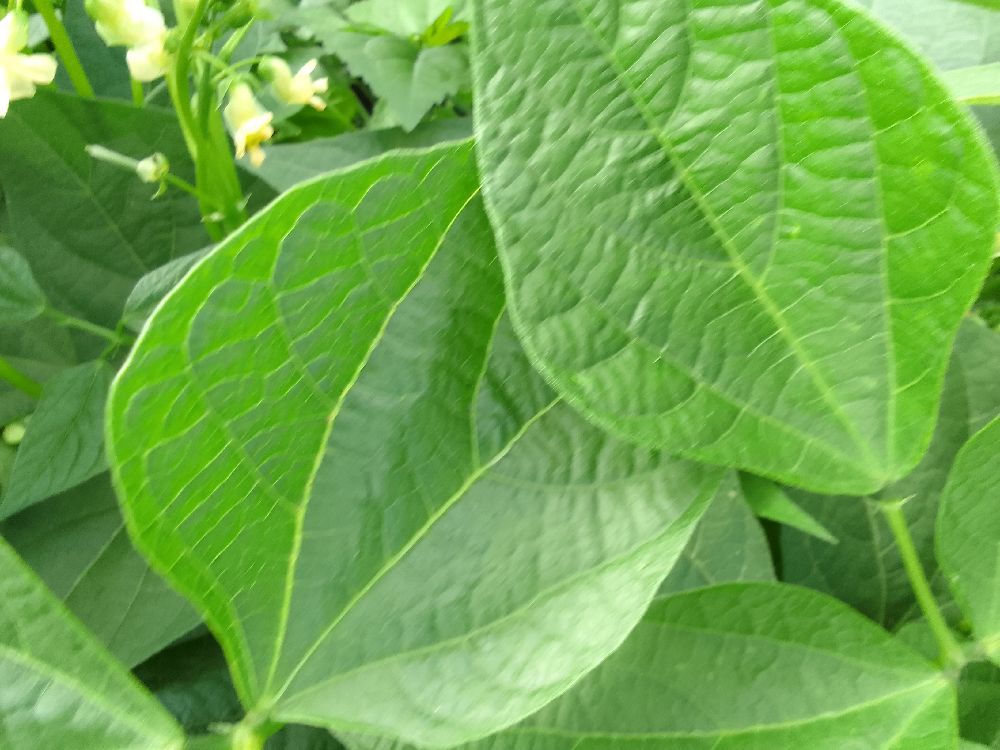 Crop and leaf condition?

common bean, healthy
